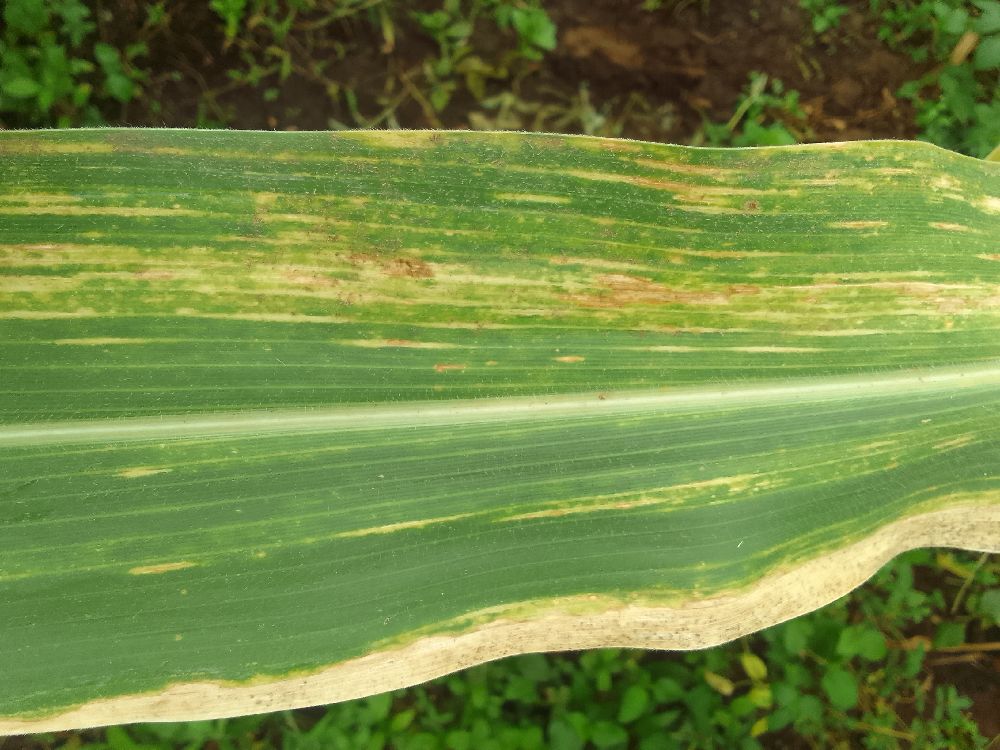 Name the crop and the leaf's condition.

maize, maize lethal necrosis
